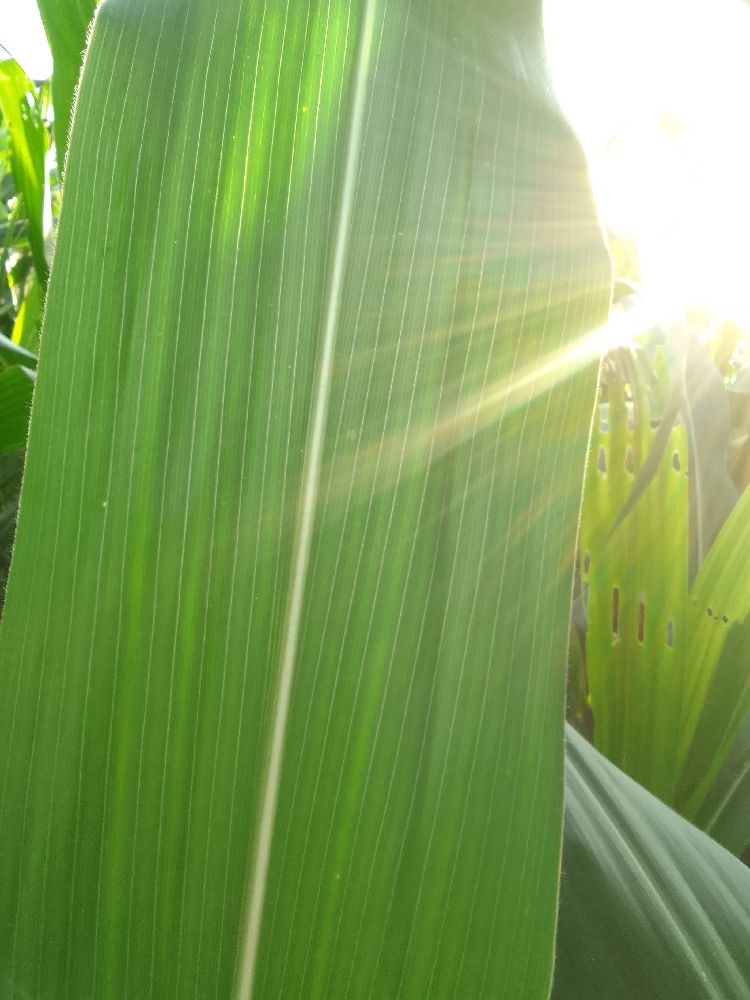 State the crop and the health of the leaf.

maize, healthy
